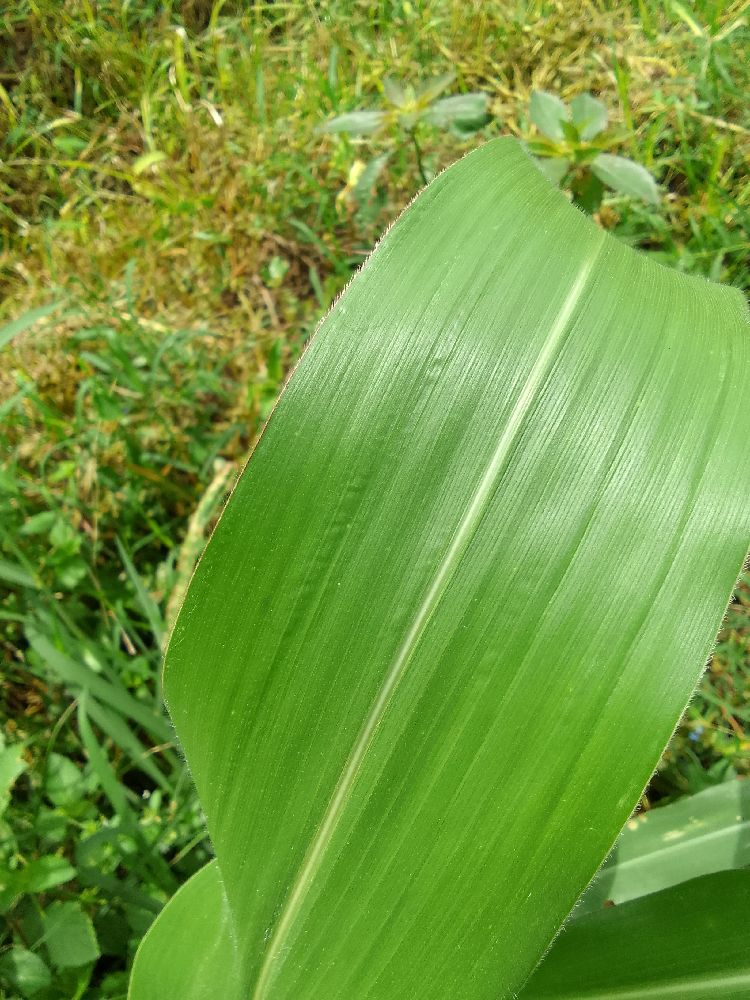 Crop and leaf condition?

maize, healthy
